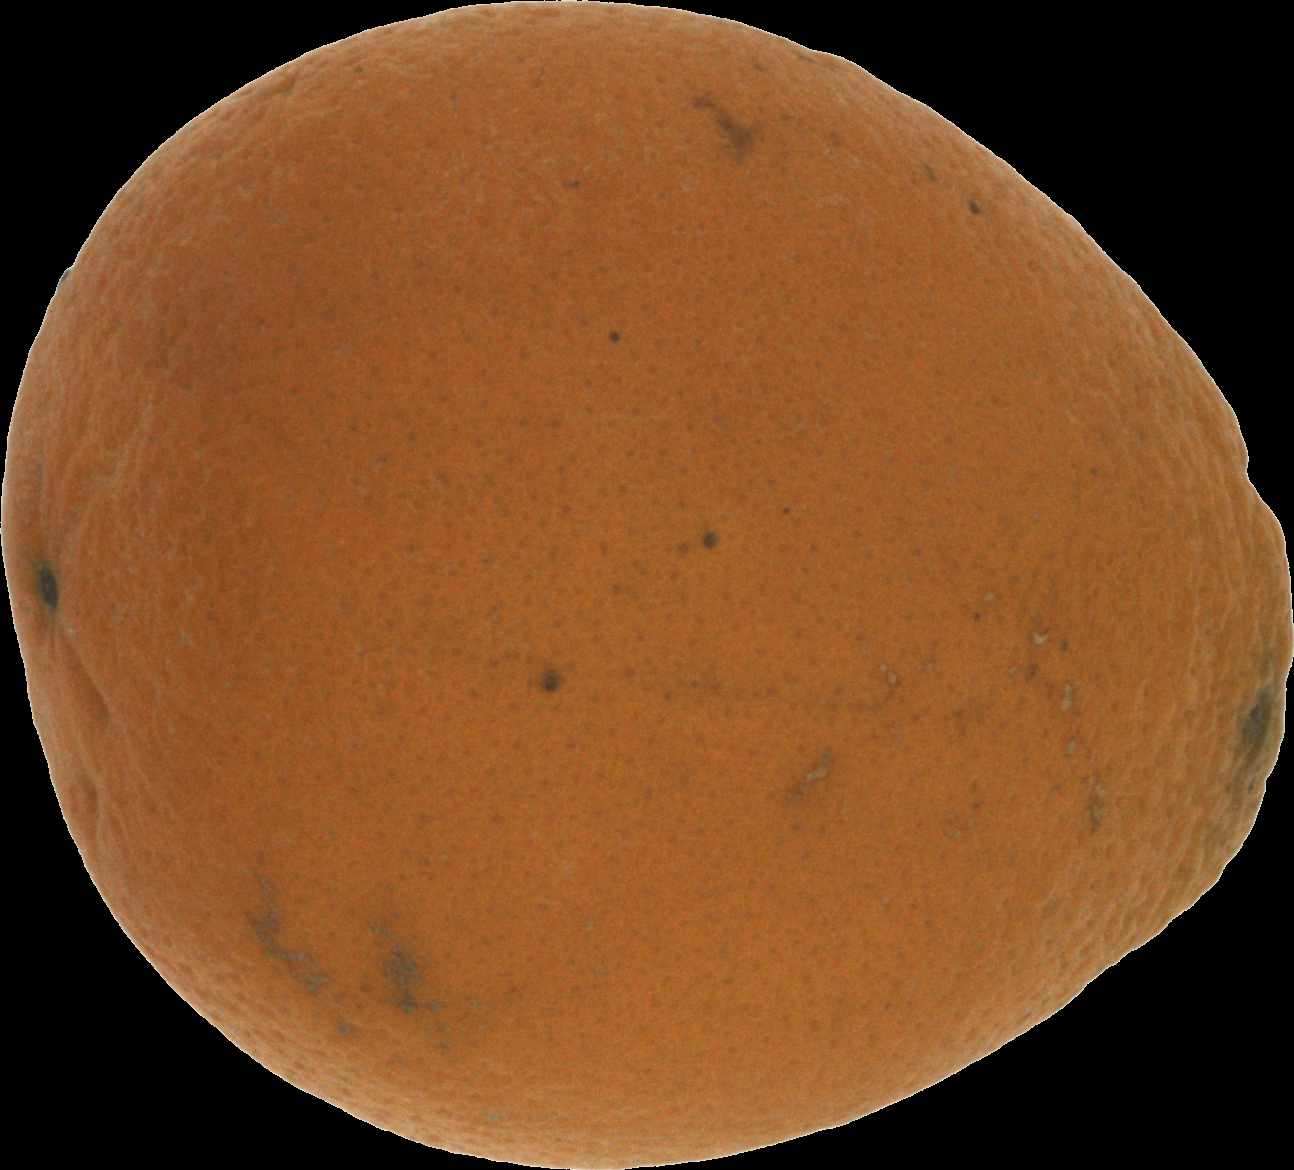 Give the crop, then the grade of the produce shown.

orange, bad
